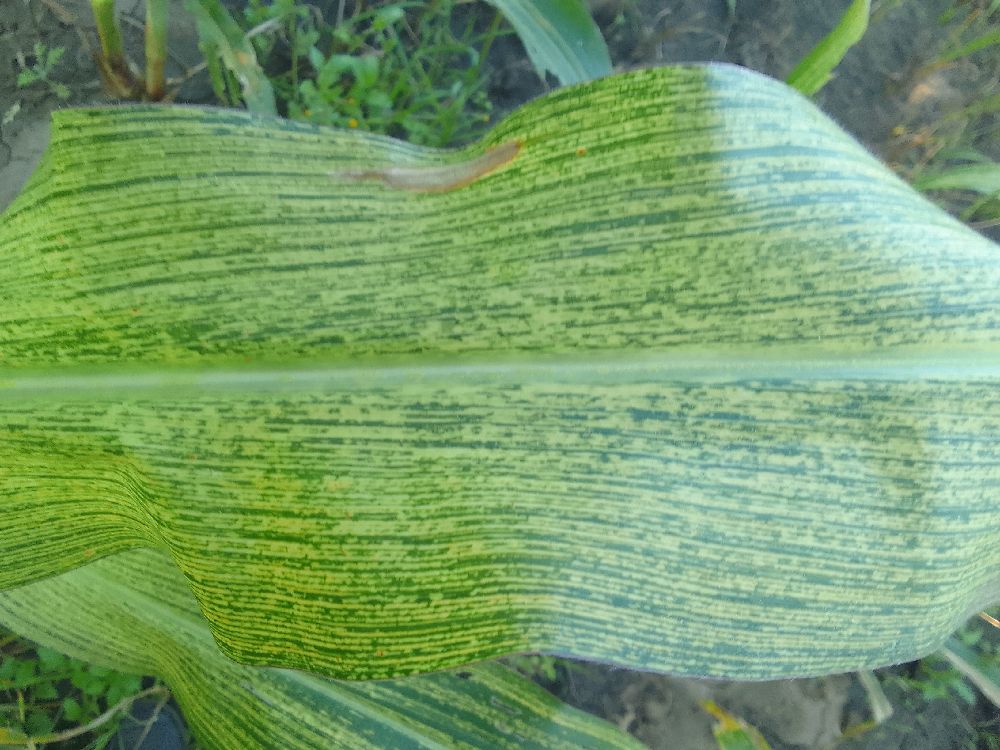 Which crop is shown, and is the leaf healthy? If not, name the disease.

maize, maize streak virus
